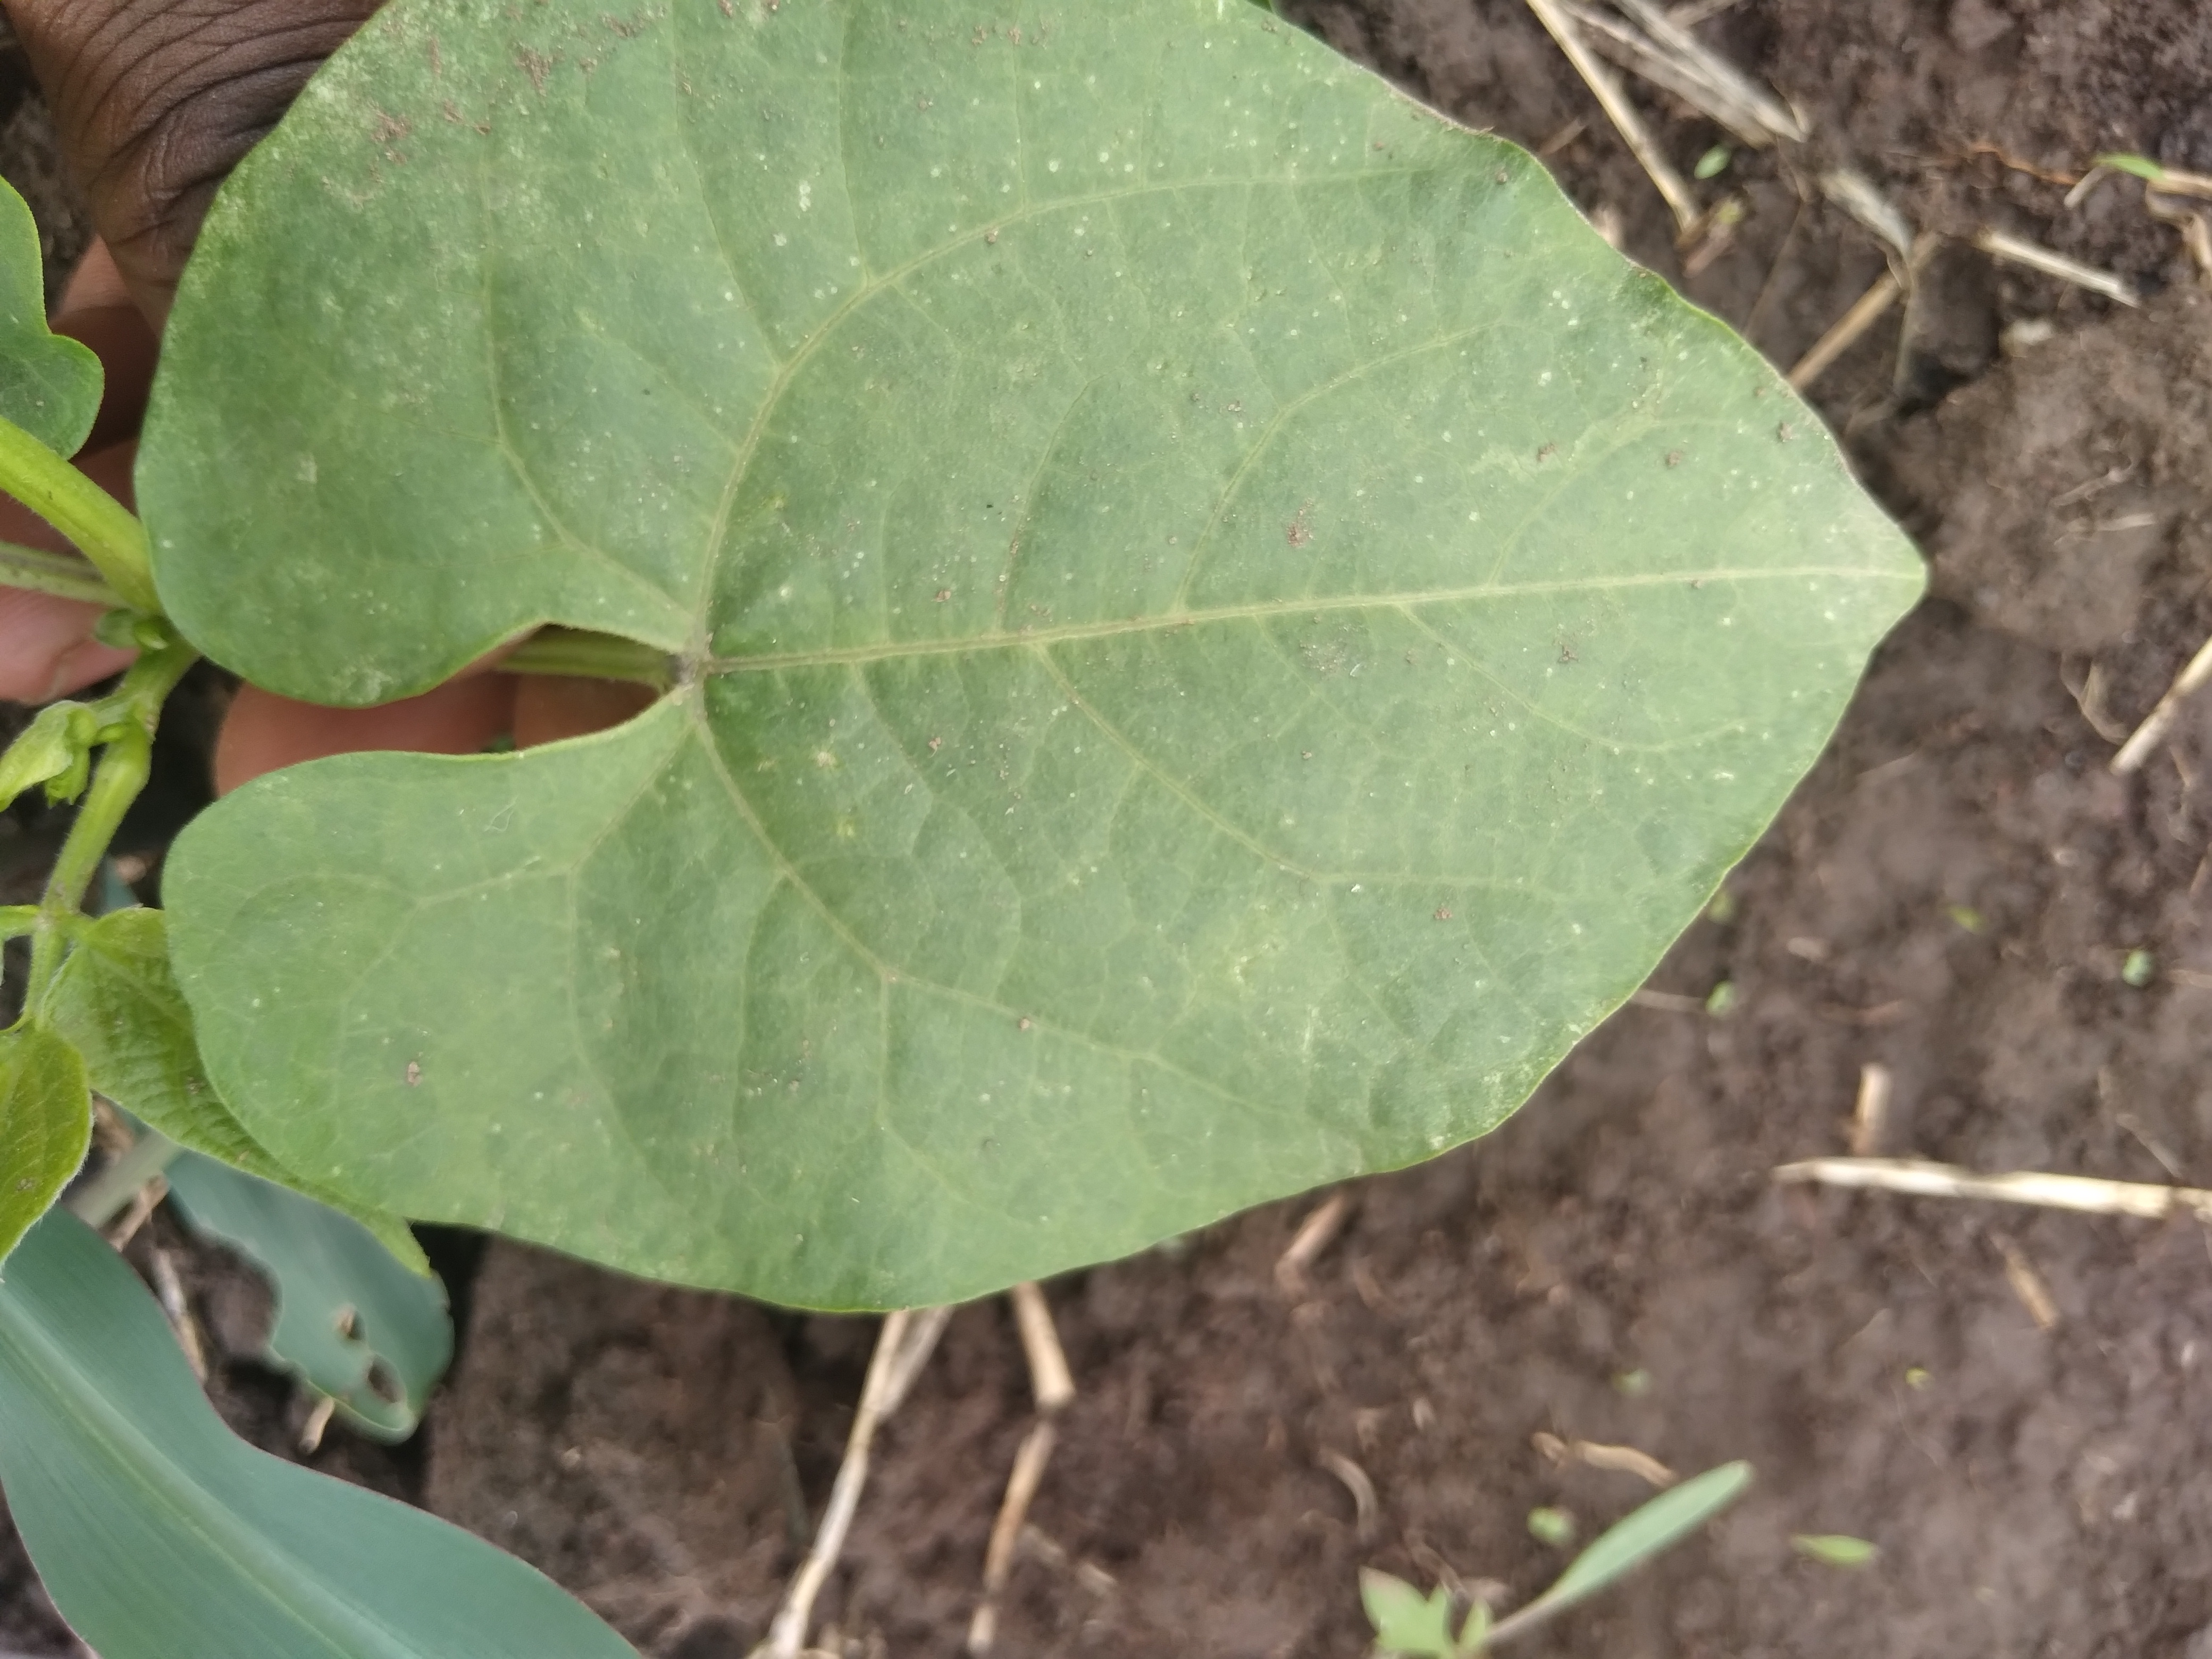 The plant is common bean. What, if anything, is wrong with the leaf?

healthy
